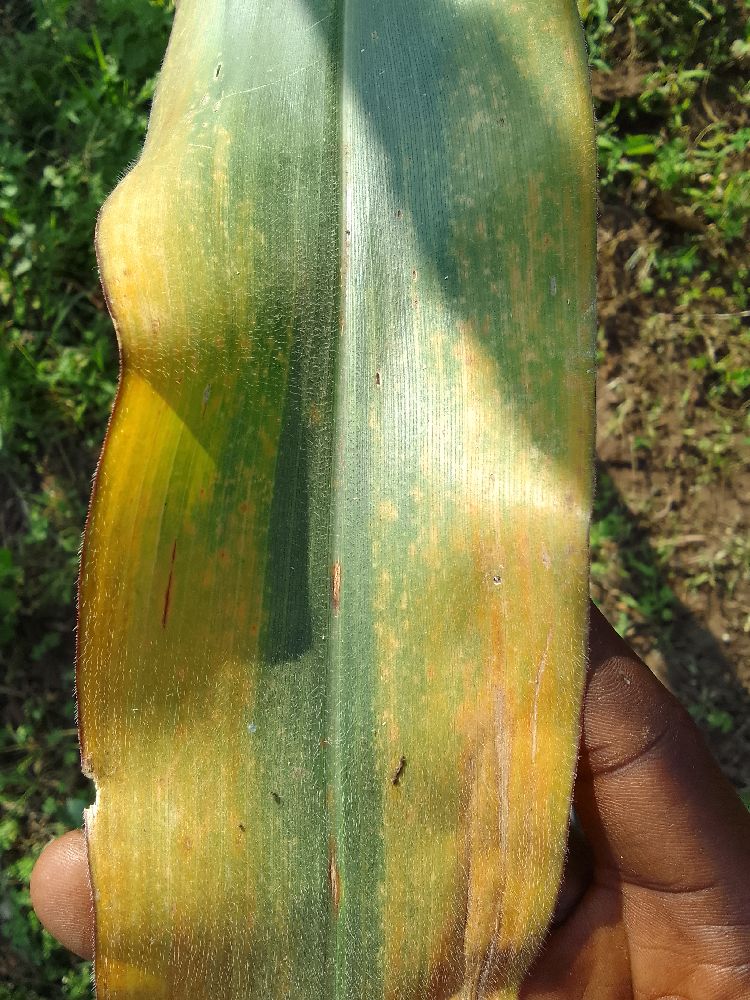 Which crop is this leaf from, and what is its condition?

maize, maize lethal necrosis
